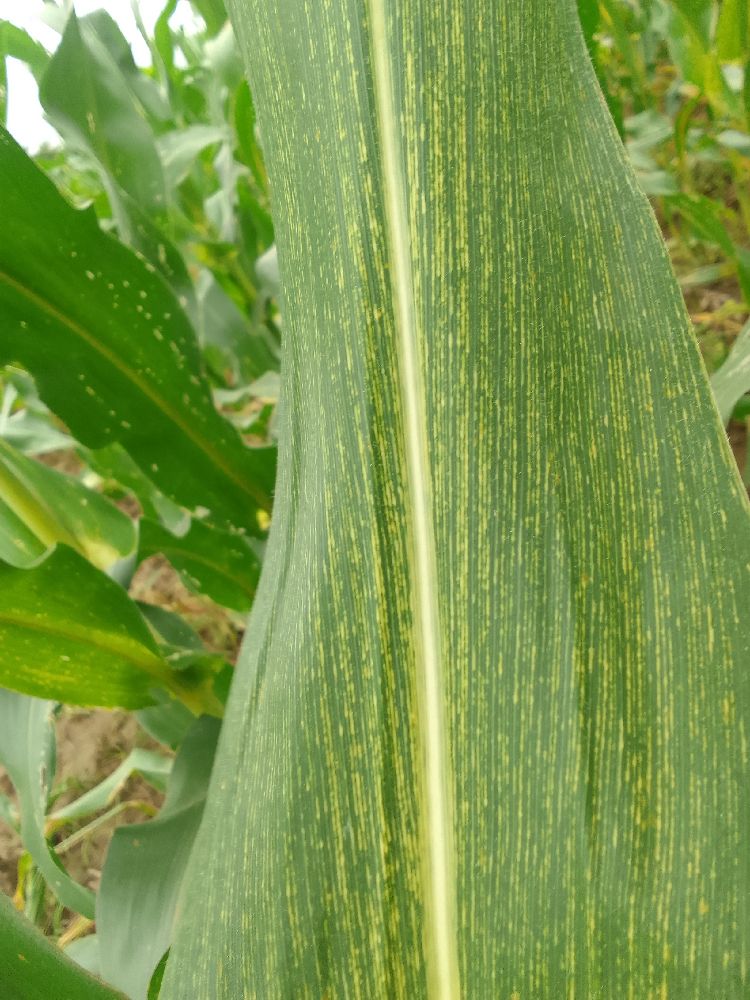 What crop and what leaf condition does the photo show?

maize, maize streak virus
